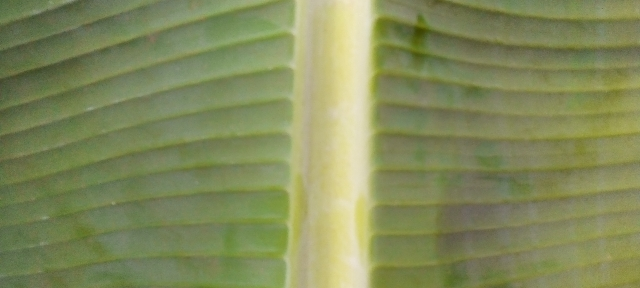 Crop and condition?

banana, healthy
